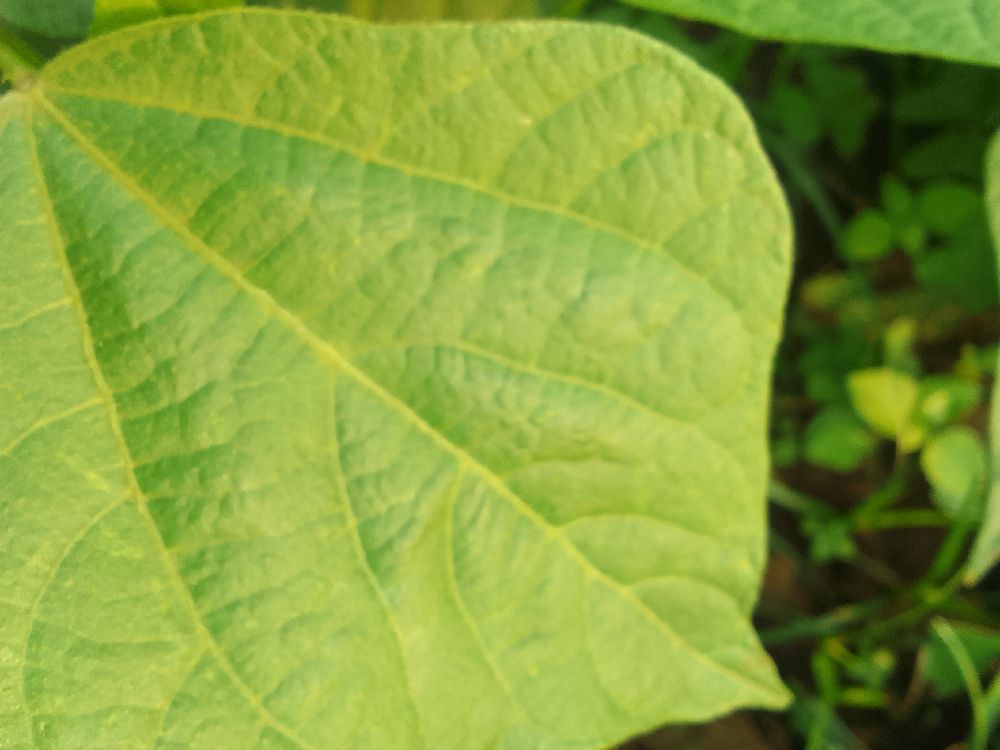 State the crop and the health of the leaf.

common bean, healthy
